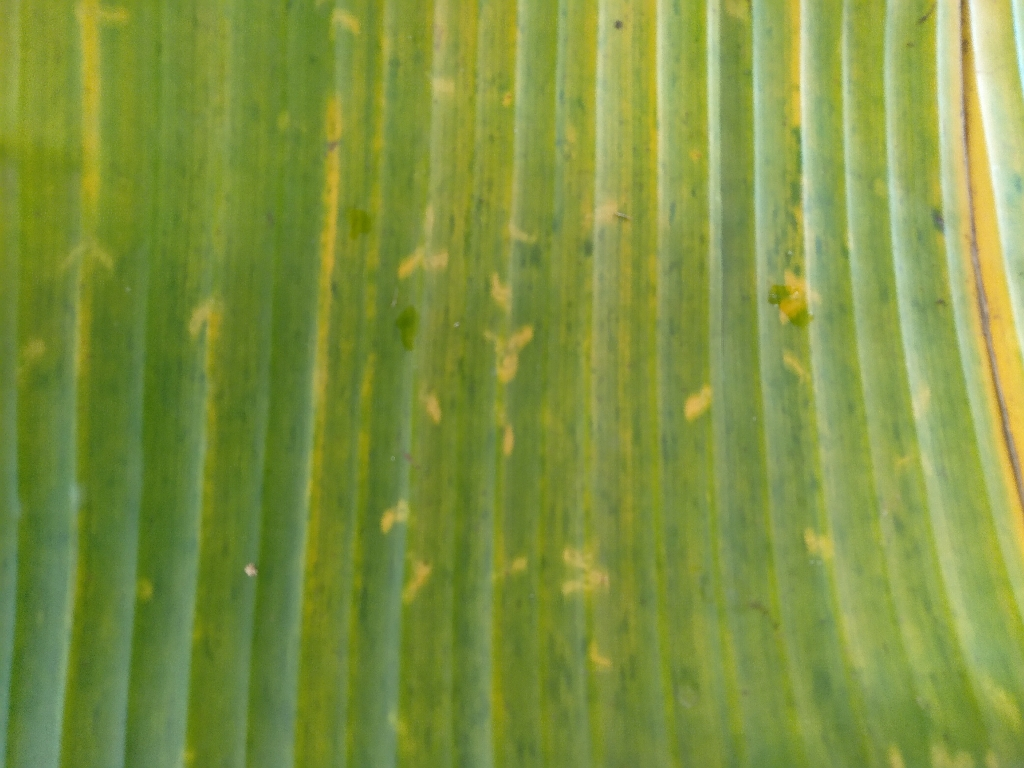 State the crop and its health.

banana, fusarium wilt race 1
